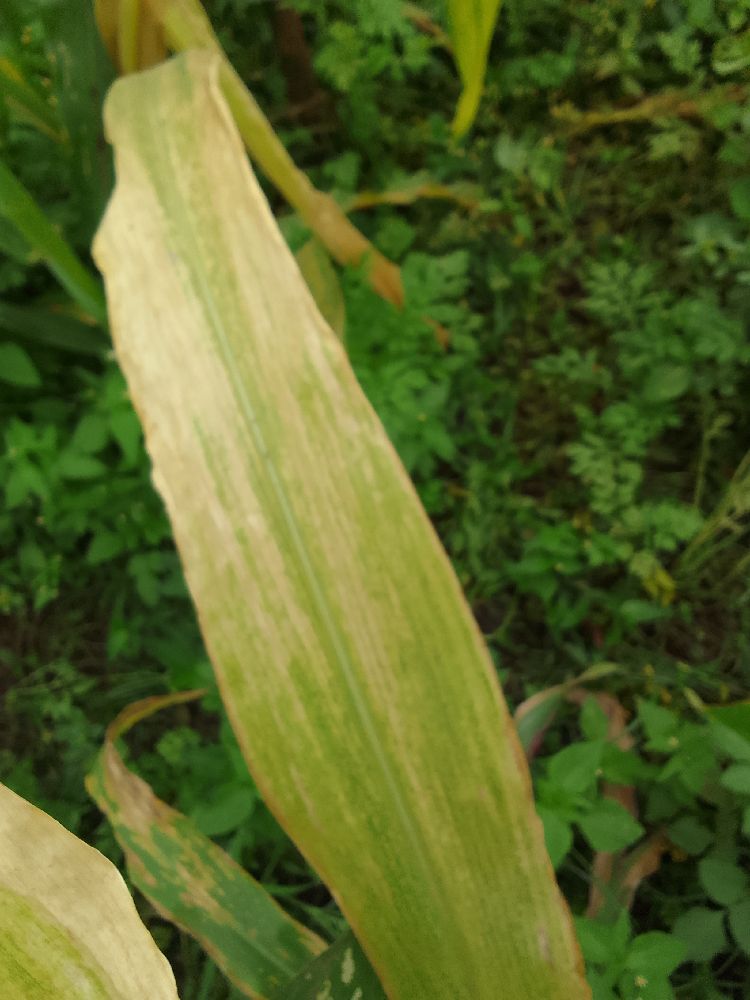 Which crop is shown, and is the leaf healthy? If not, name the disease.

maize, maize lethal necrosis
